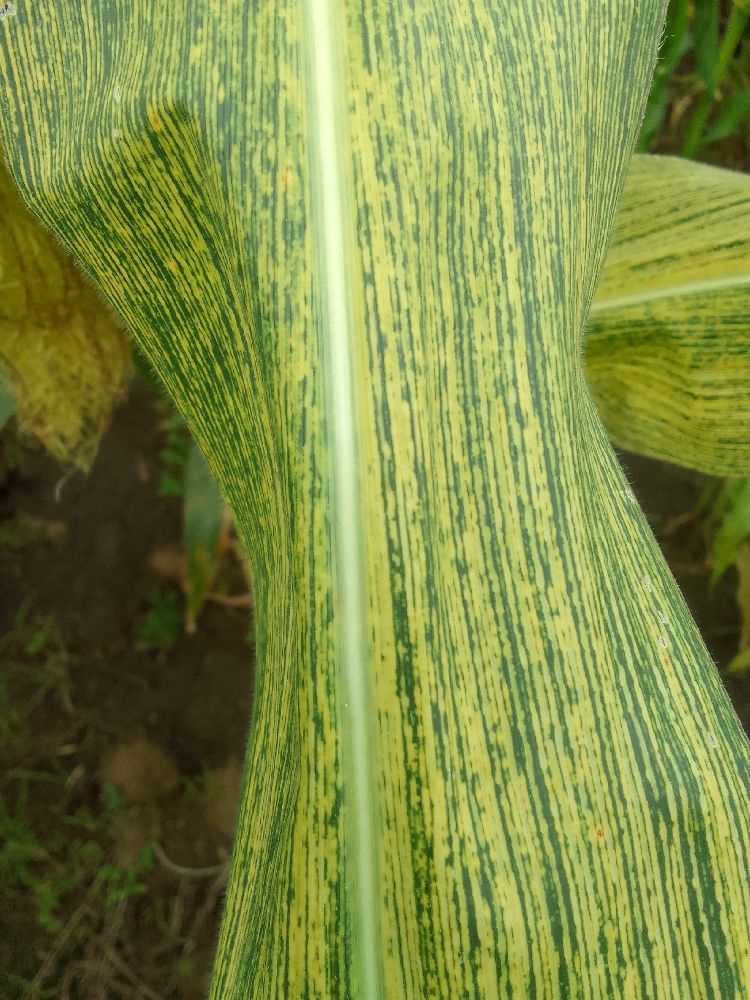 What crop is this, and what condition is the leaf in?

maize, maize streak virus
